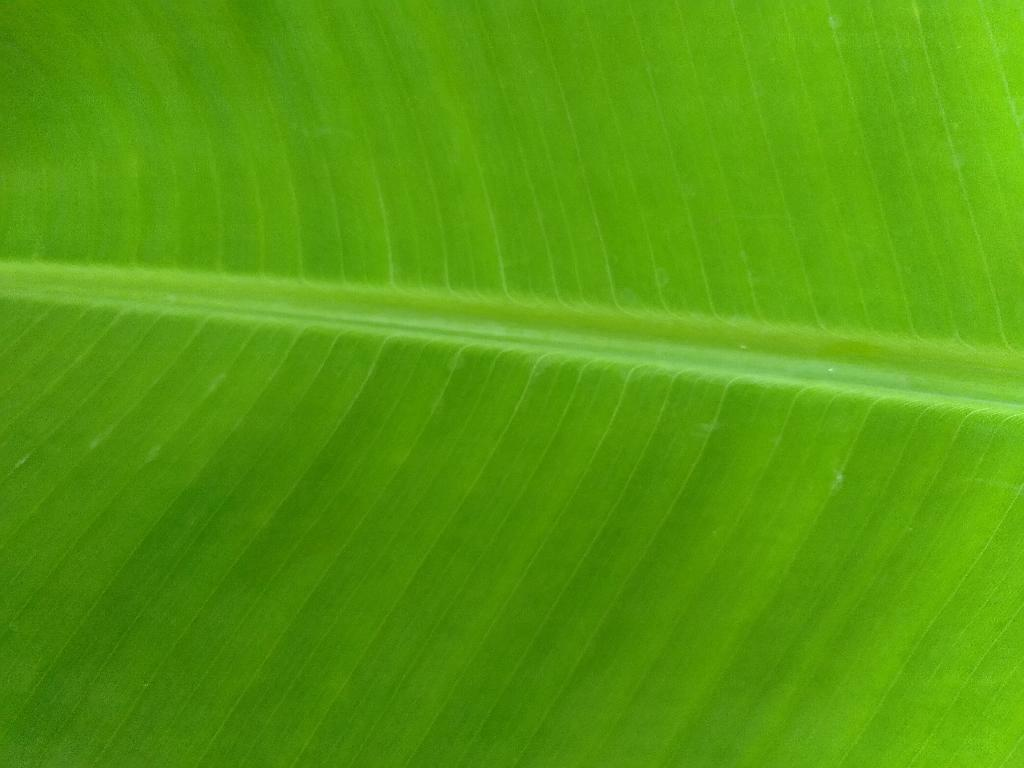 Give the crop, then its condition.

banana, healthy
